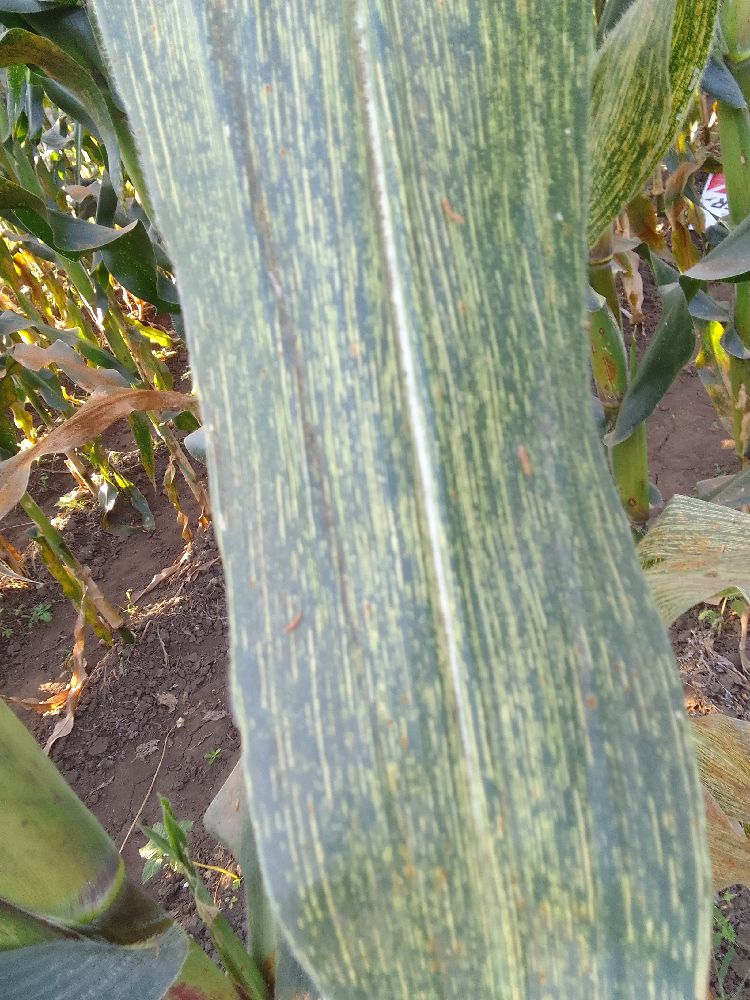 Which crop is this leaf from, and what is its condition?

maize, maize streak virus
